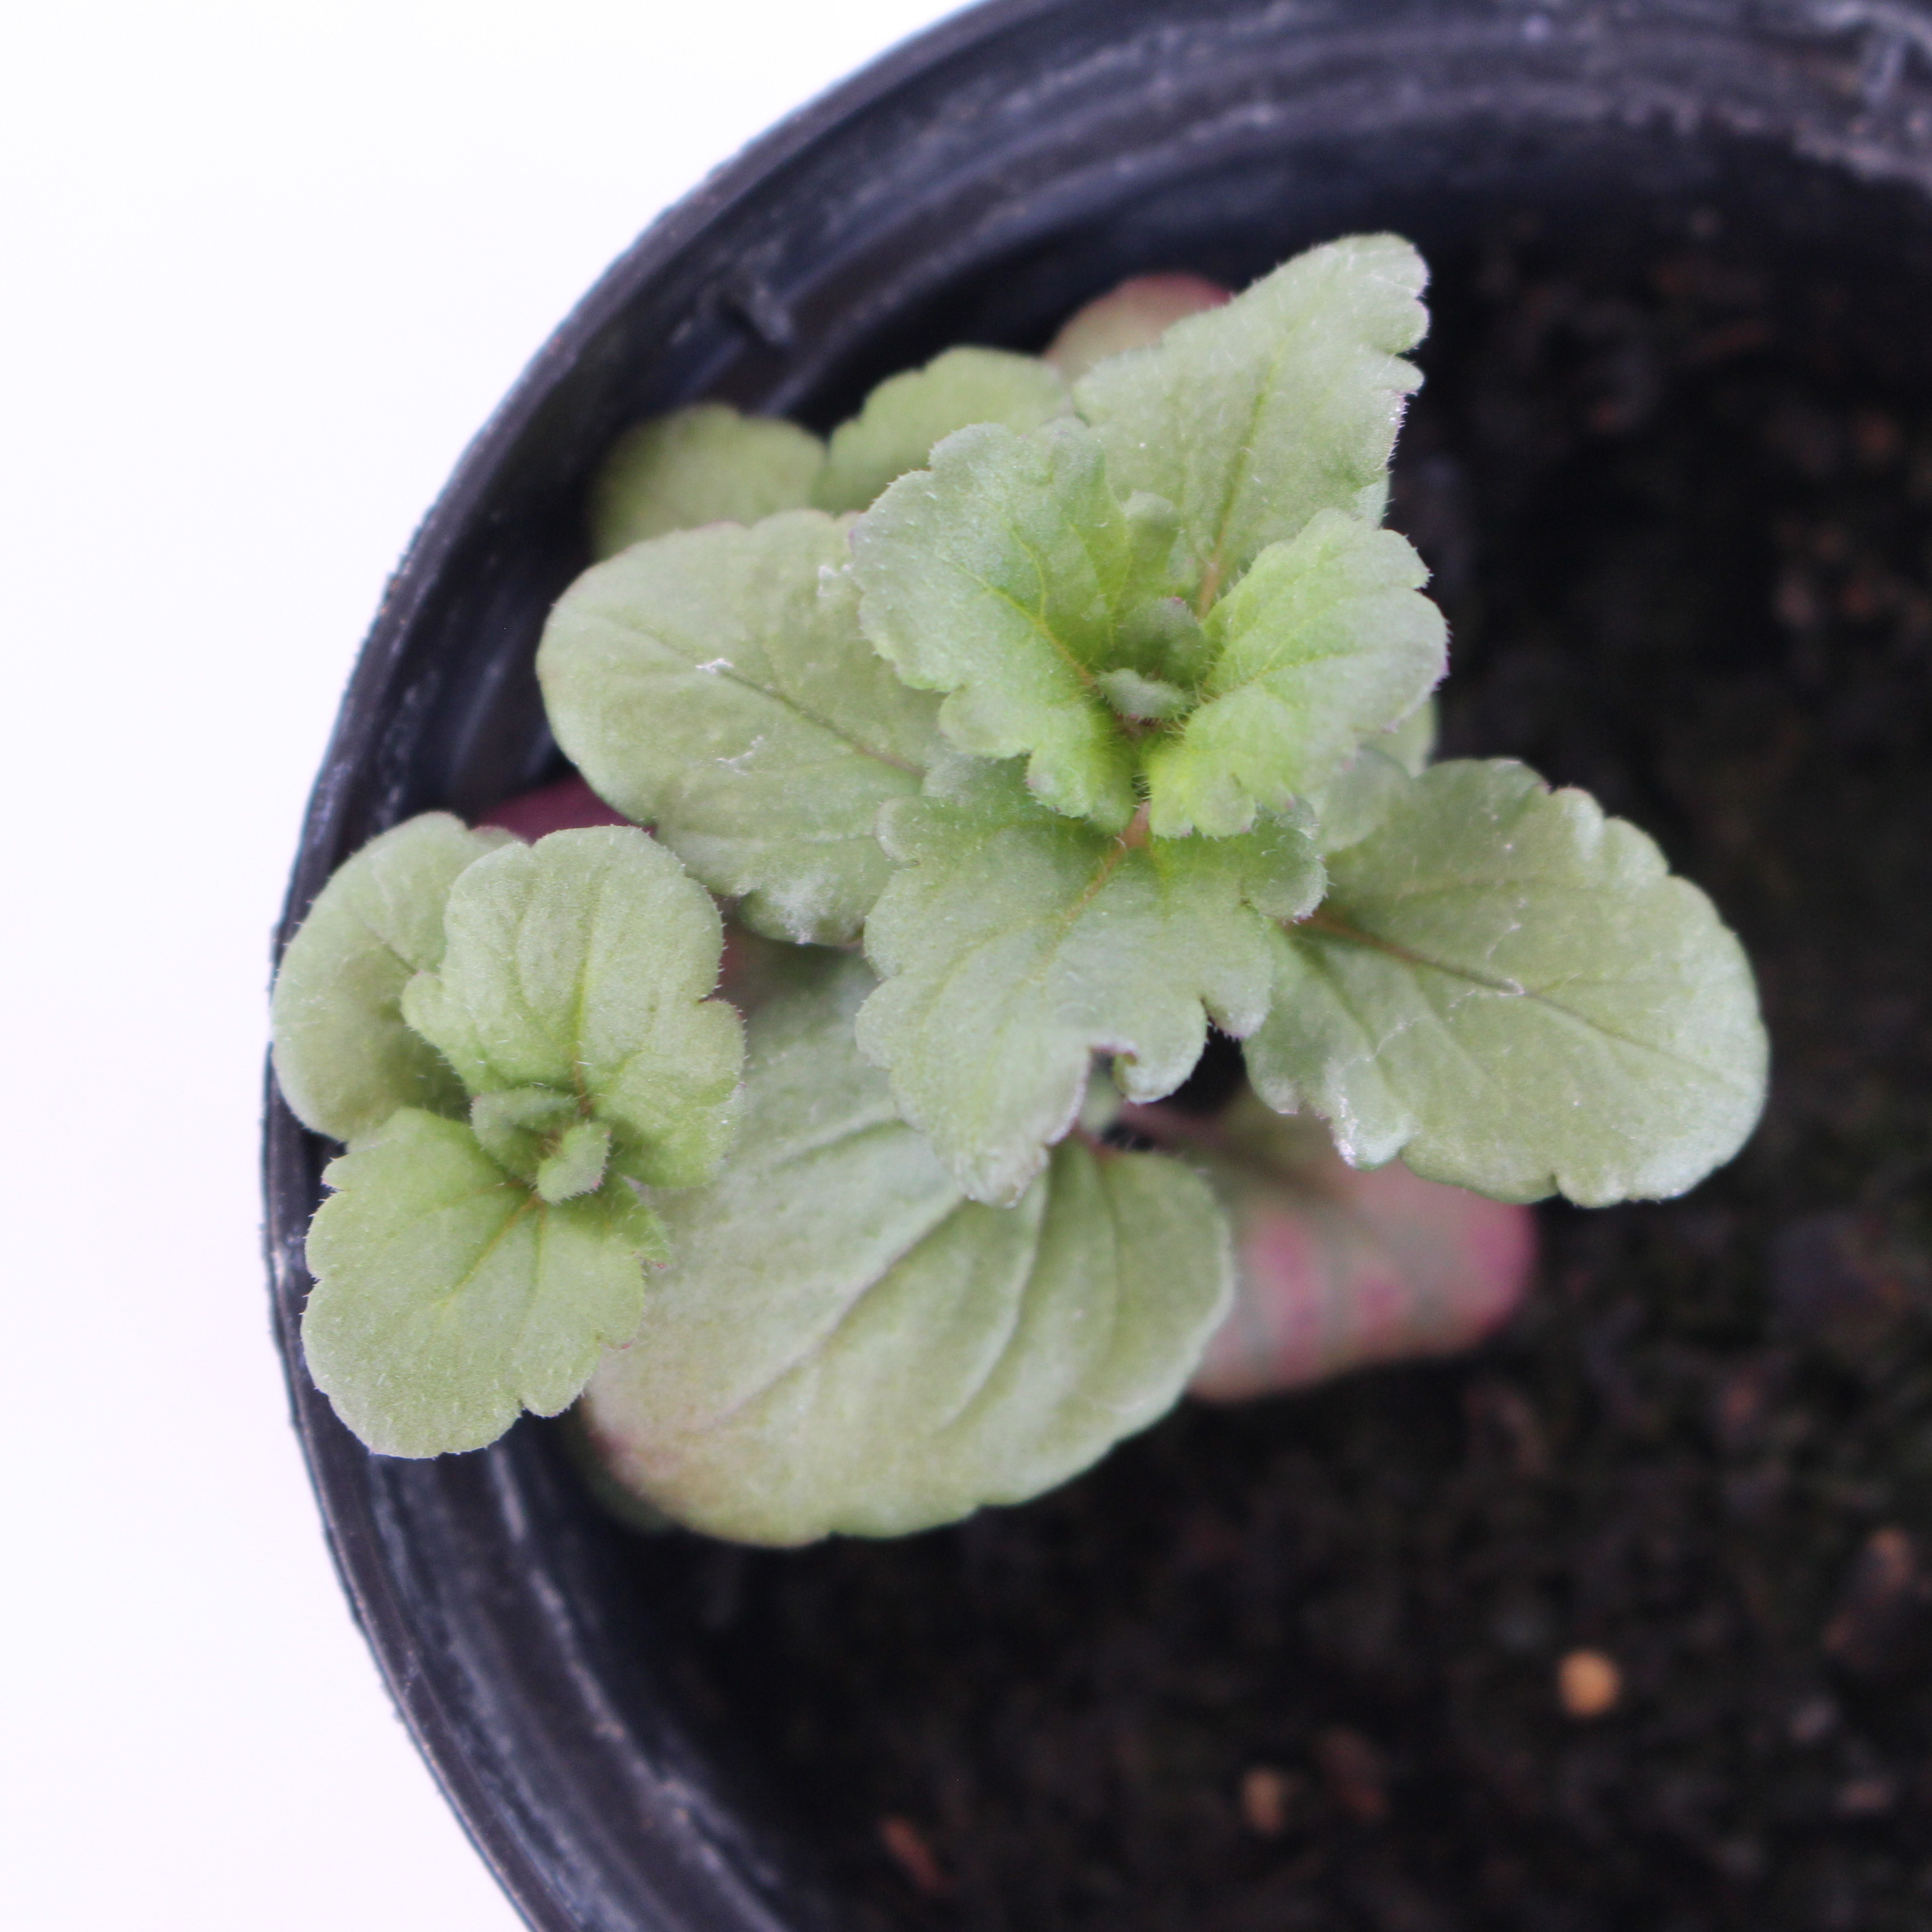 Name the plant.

Veronica persica
